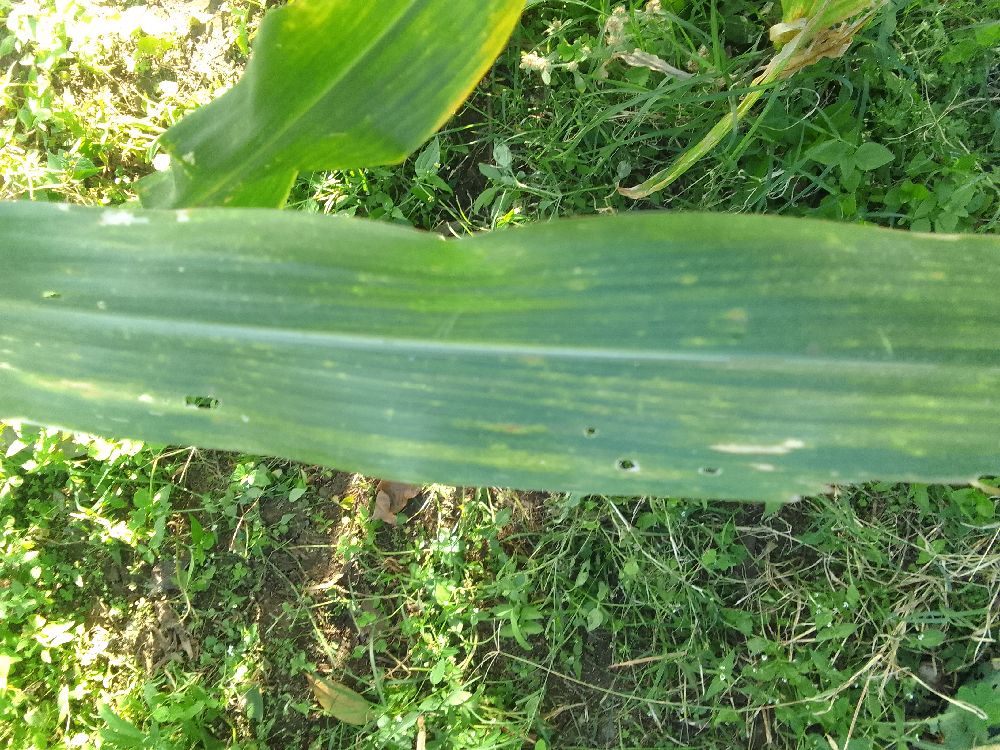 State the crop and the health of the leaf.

maize, maize lethal necrosis
